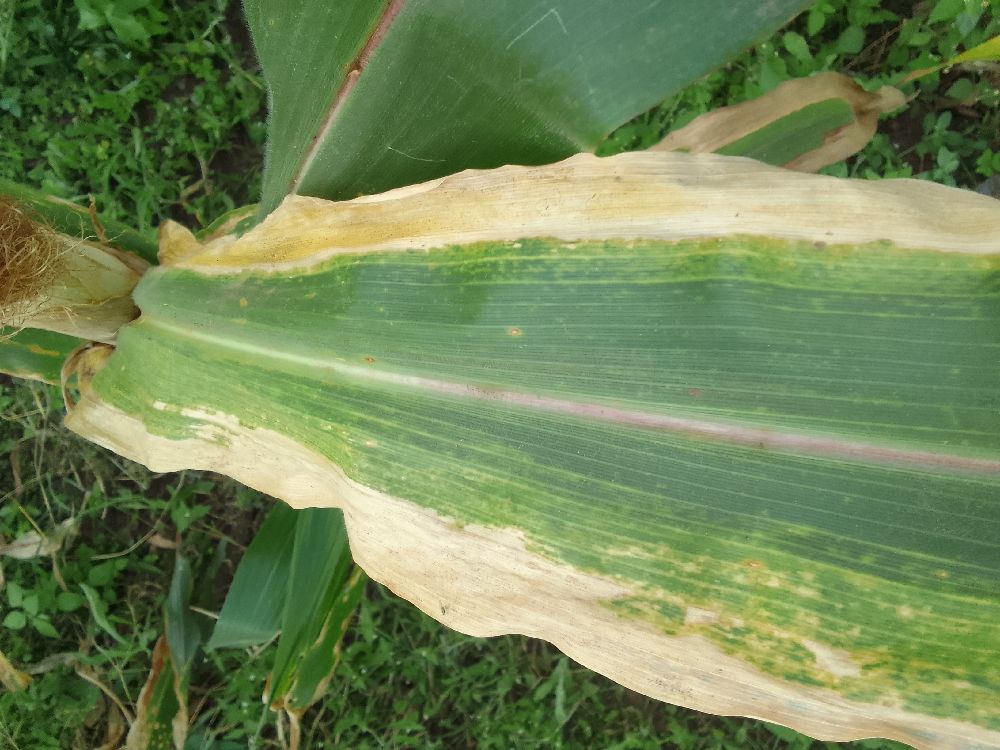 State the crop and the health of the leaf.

maize, maize lethal necrosis
